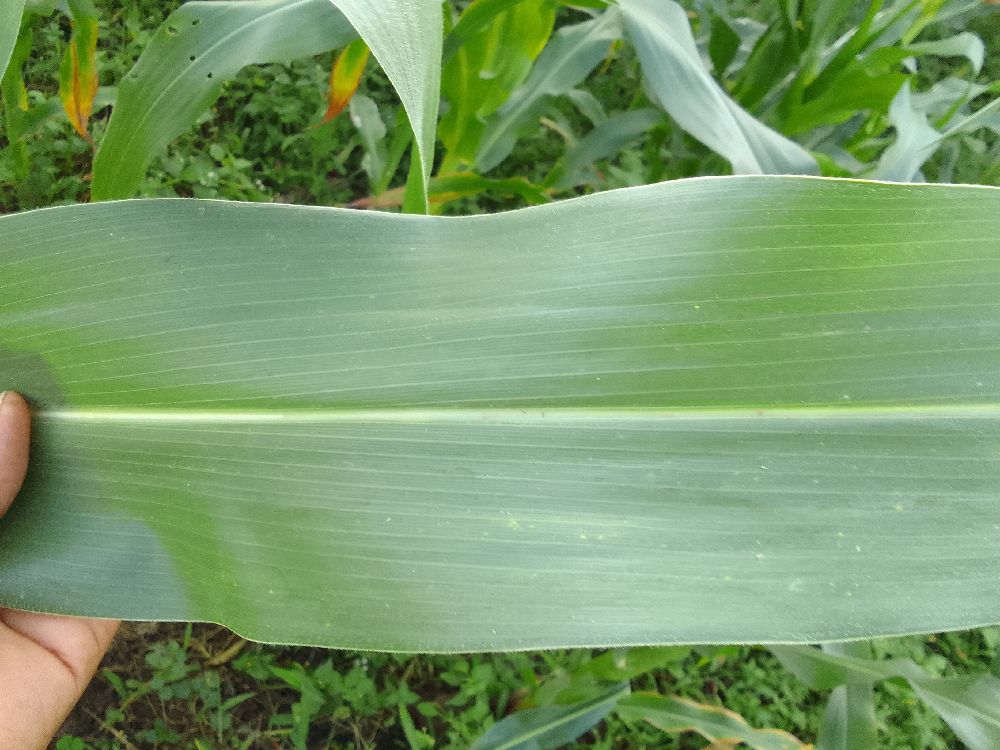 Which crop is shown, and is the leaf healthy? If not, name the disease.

maize, healthy
